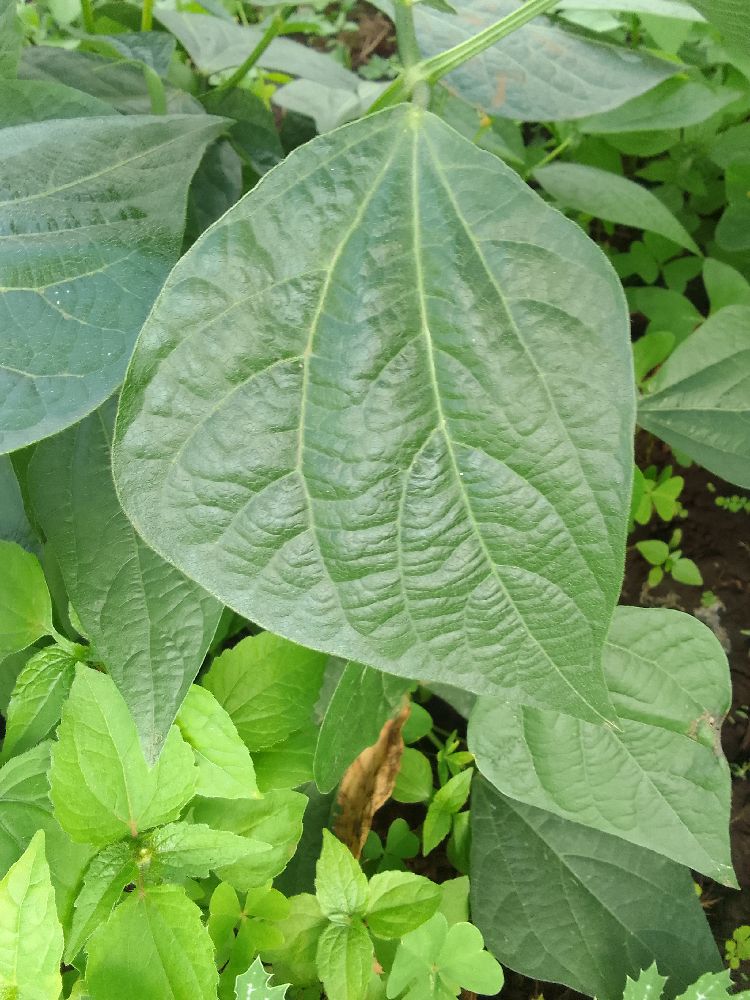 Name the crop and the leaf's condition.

common bean, healthy
